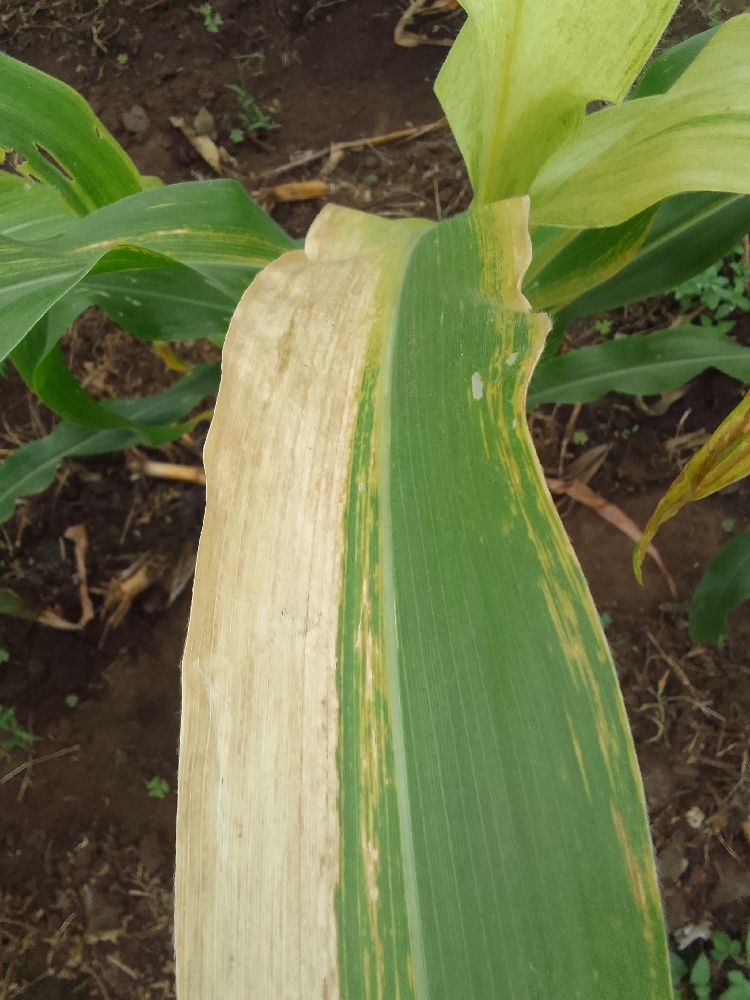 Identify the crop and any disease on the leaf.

maize, maize lethal necrosis
